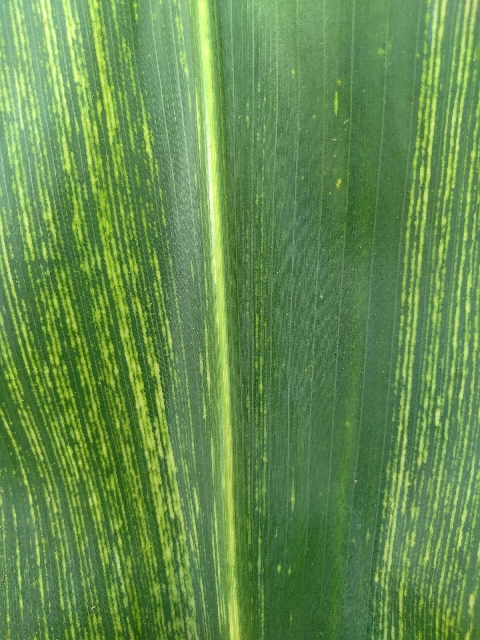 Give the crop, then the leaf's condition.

maize, maize streak virus
